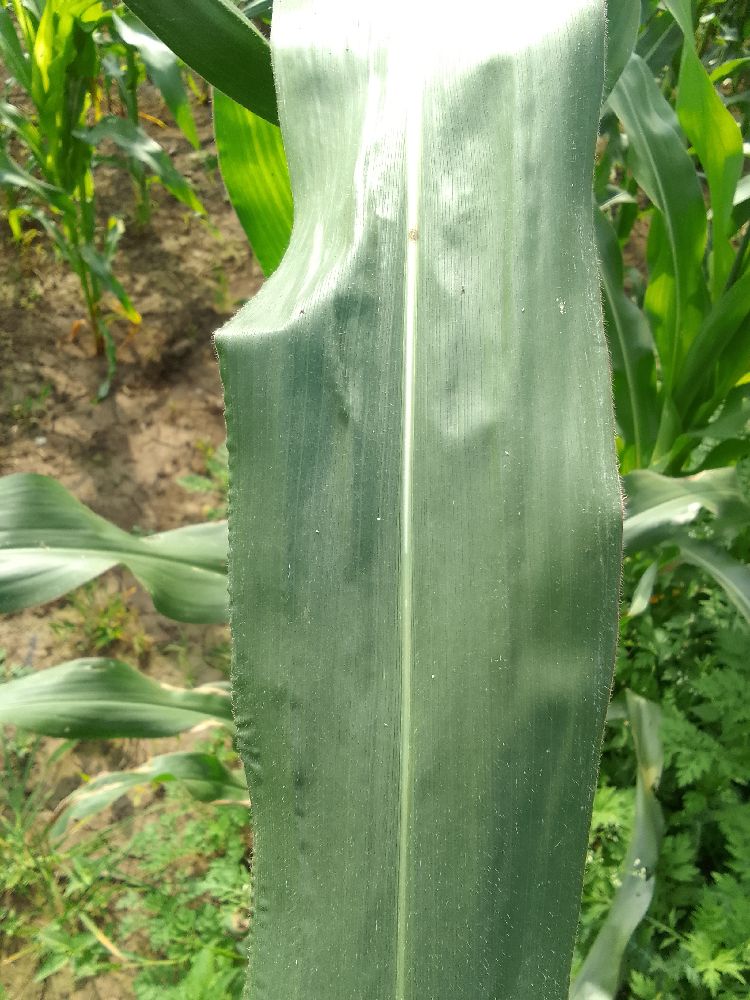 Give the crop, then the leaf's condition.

maize, healthy
